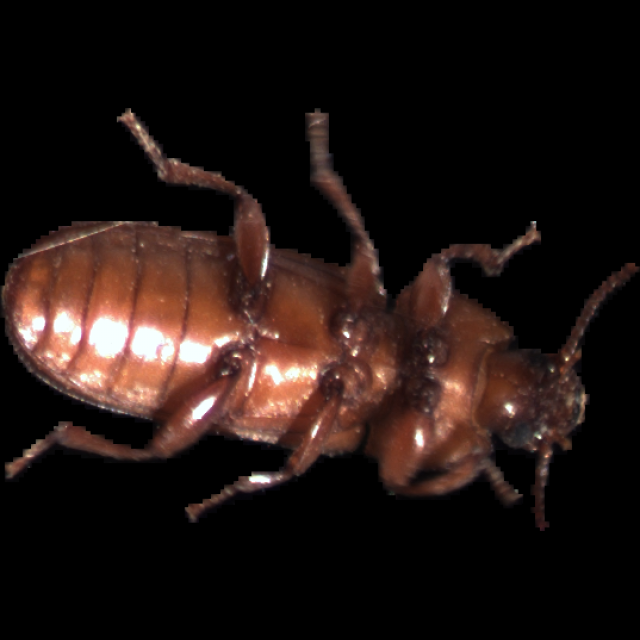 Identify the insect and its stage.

mealworm beetle
